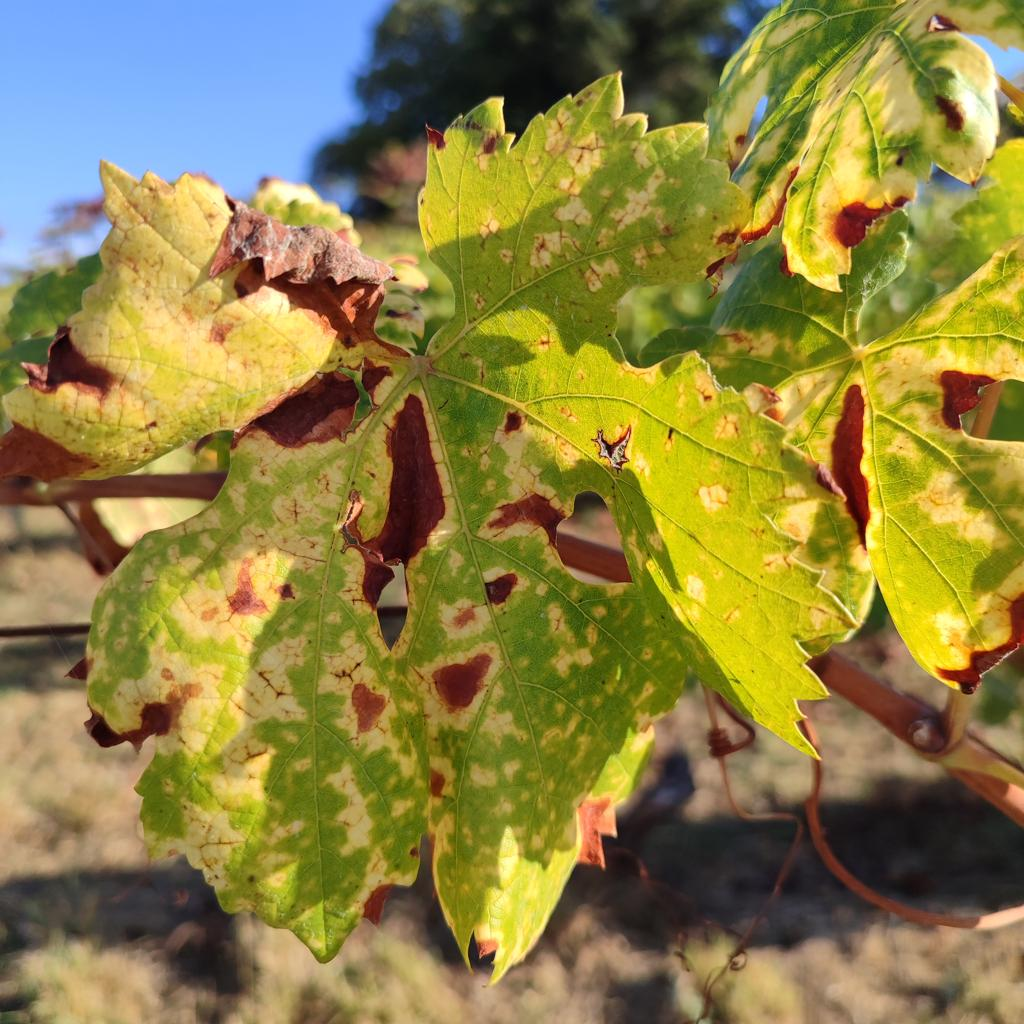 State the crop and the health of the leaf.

grapevine, esca complex
